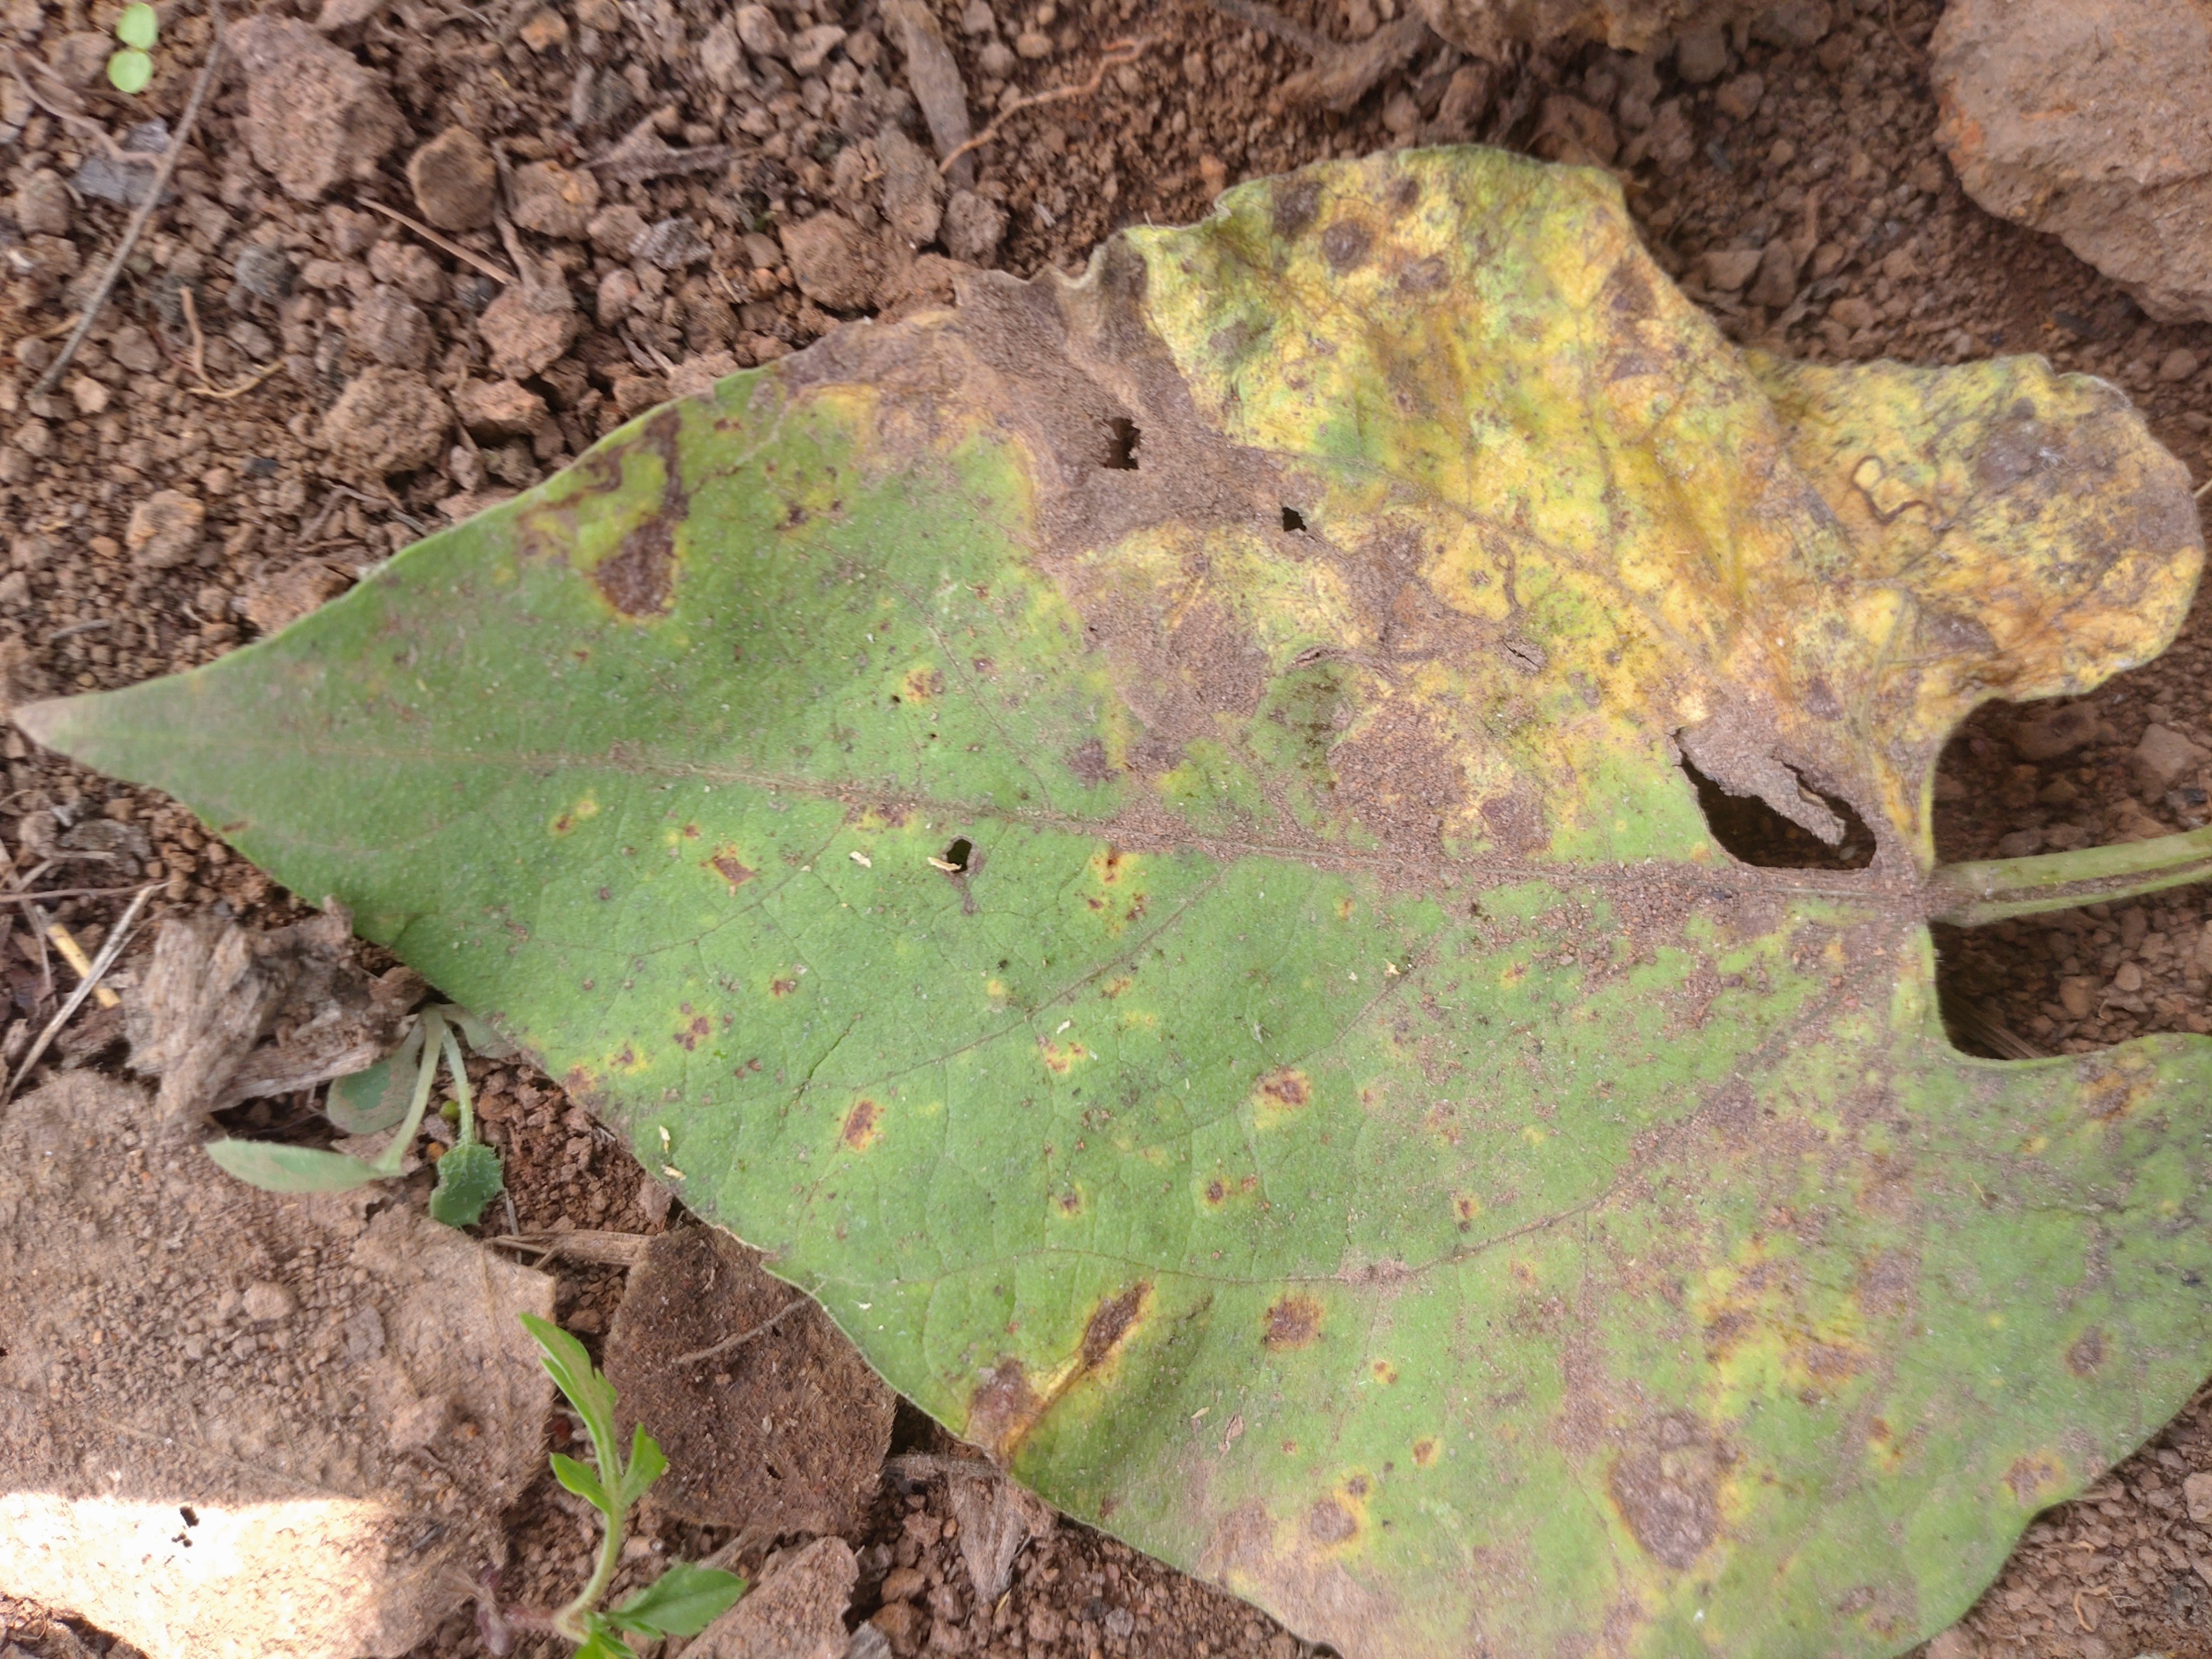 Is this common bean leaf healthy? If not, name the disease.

rust
